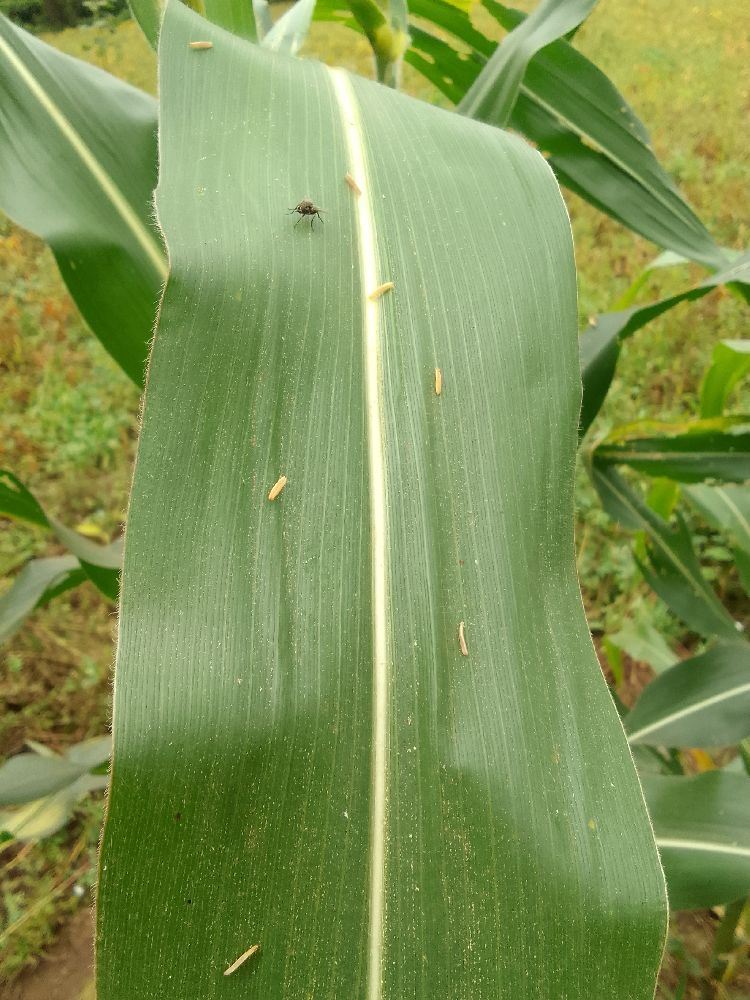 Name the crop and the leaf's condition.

maize, healthy
